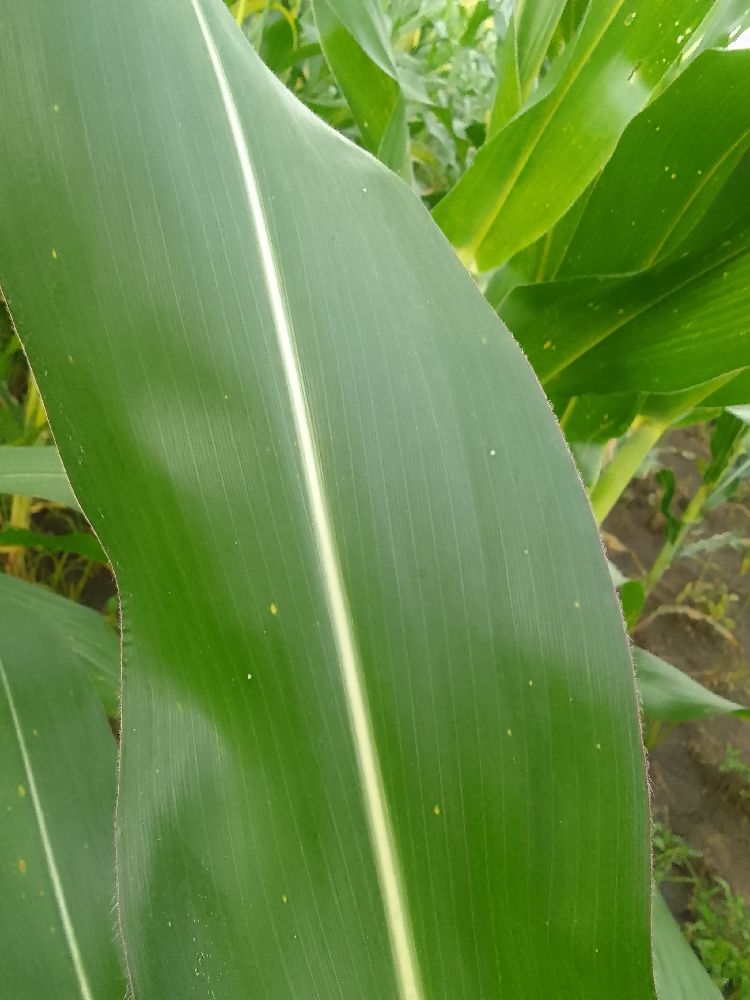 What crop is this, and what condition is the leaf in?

maize, healthy
